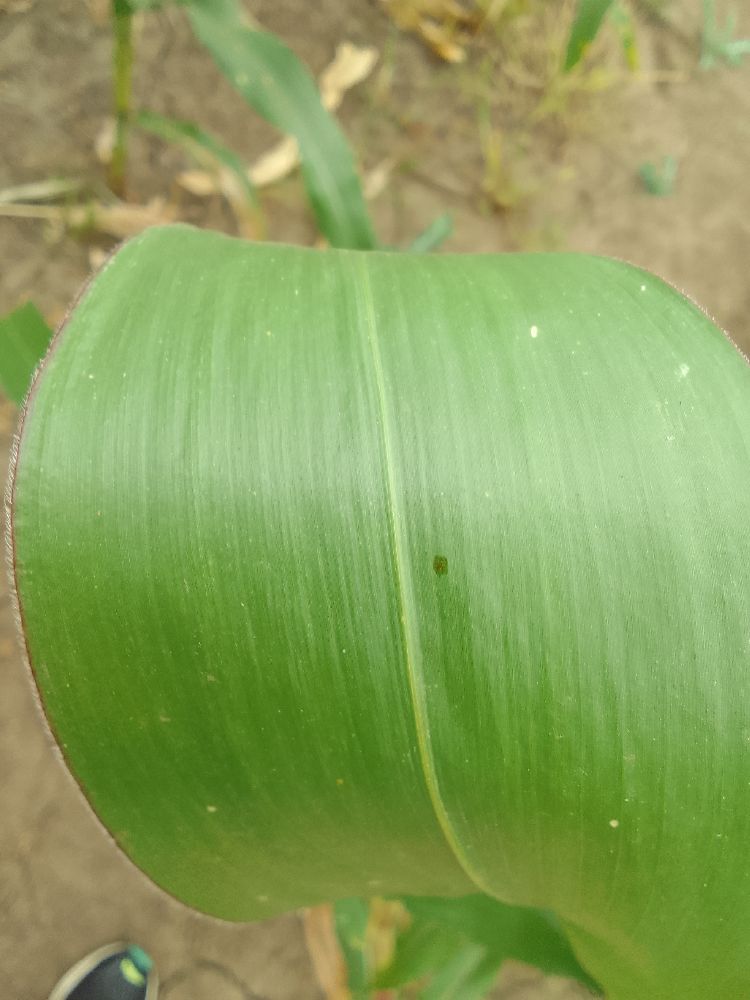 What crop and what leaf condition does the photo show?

maize, healthy
